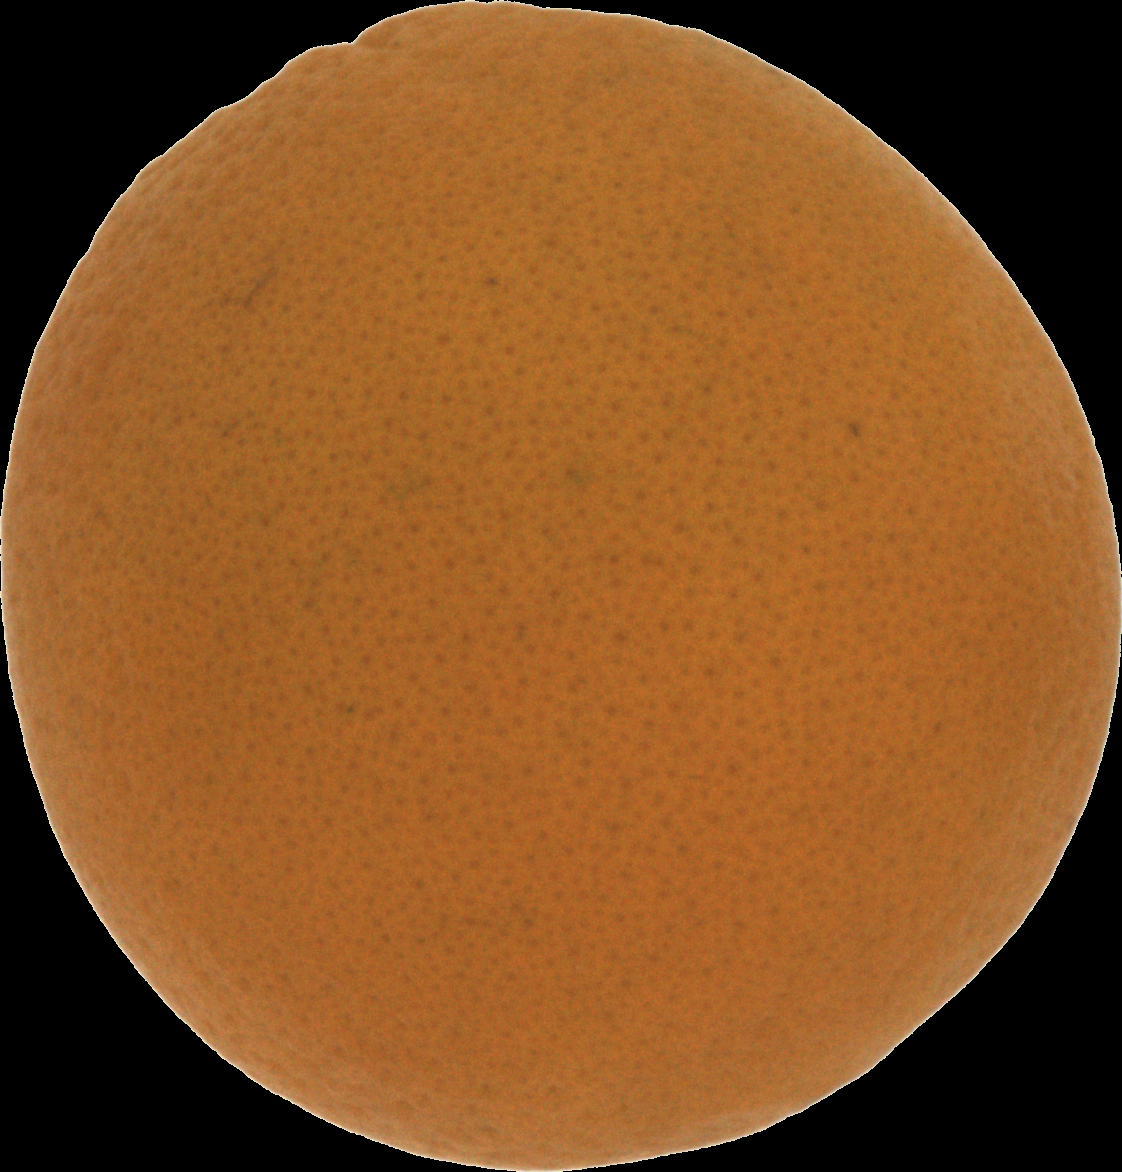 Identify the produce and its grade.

orange, good
